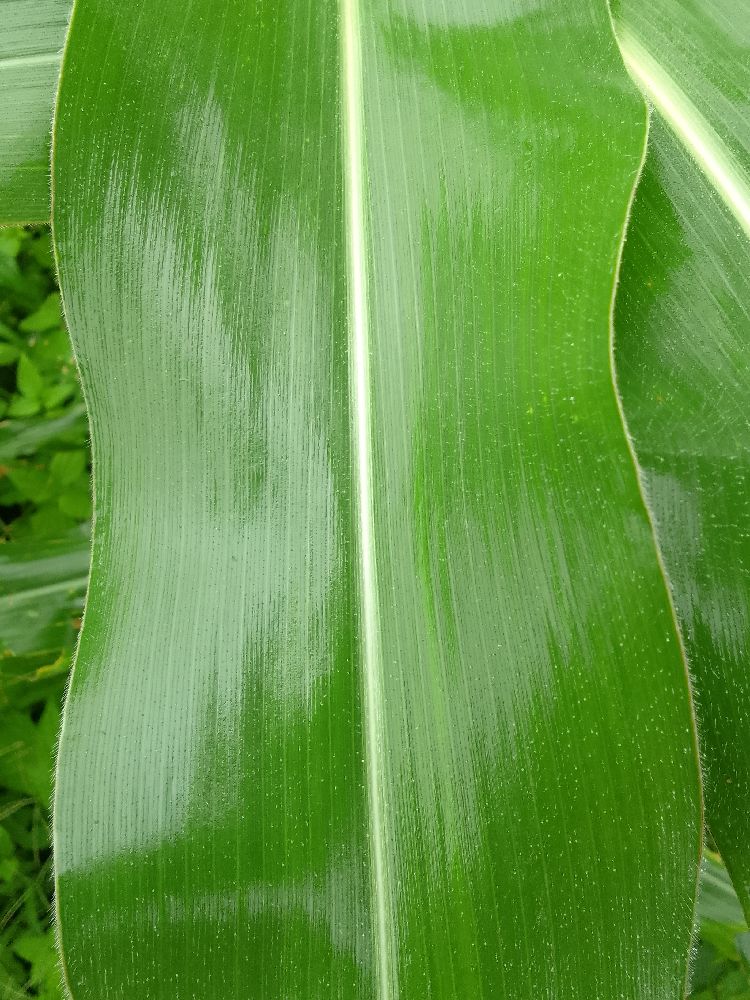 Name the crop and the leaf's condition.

maize, healthy
